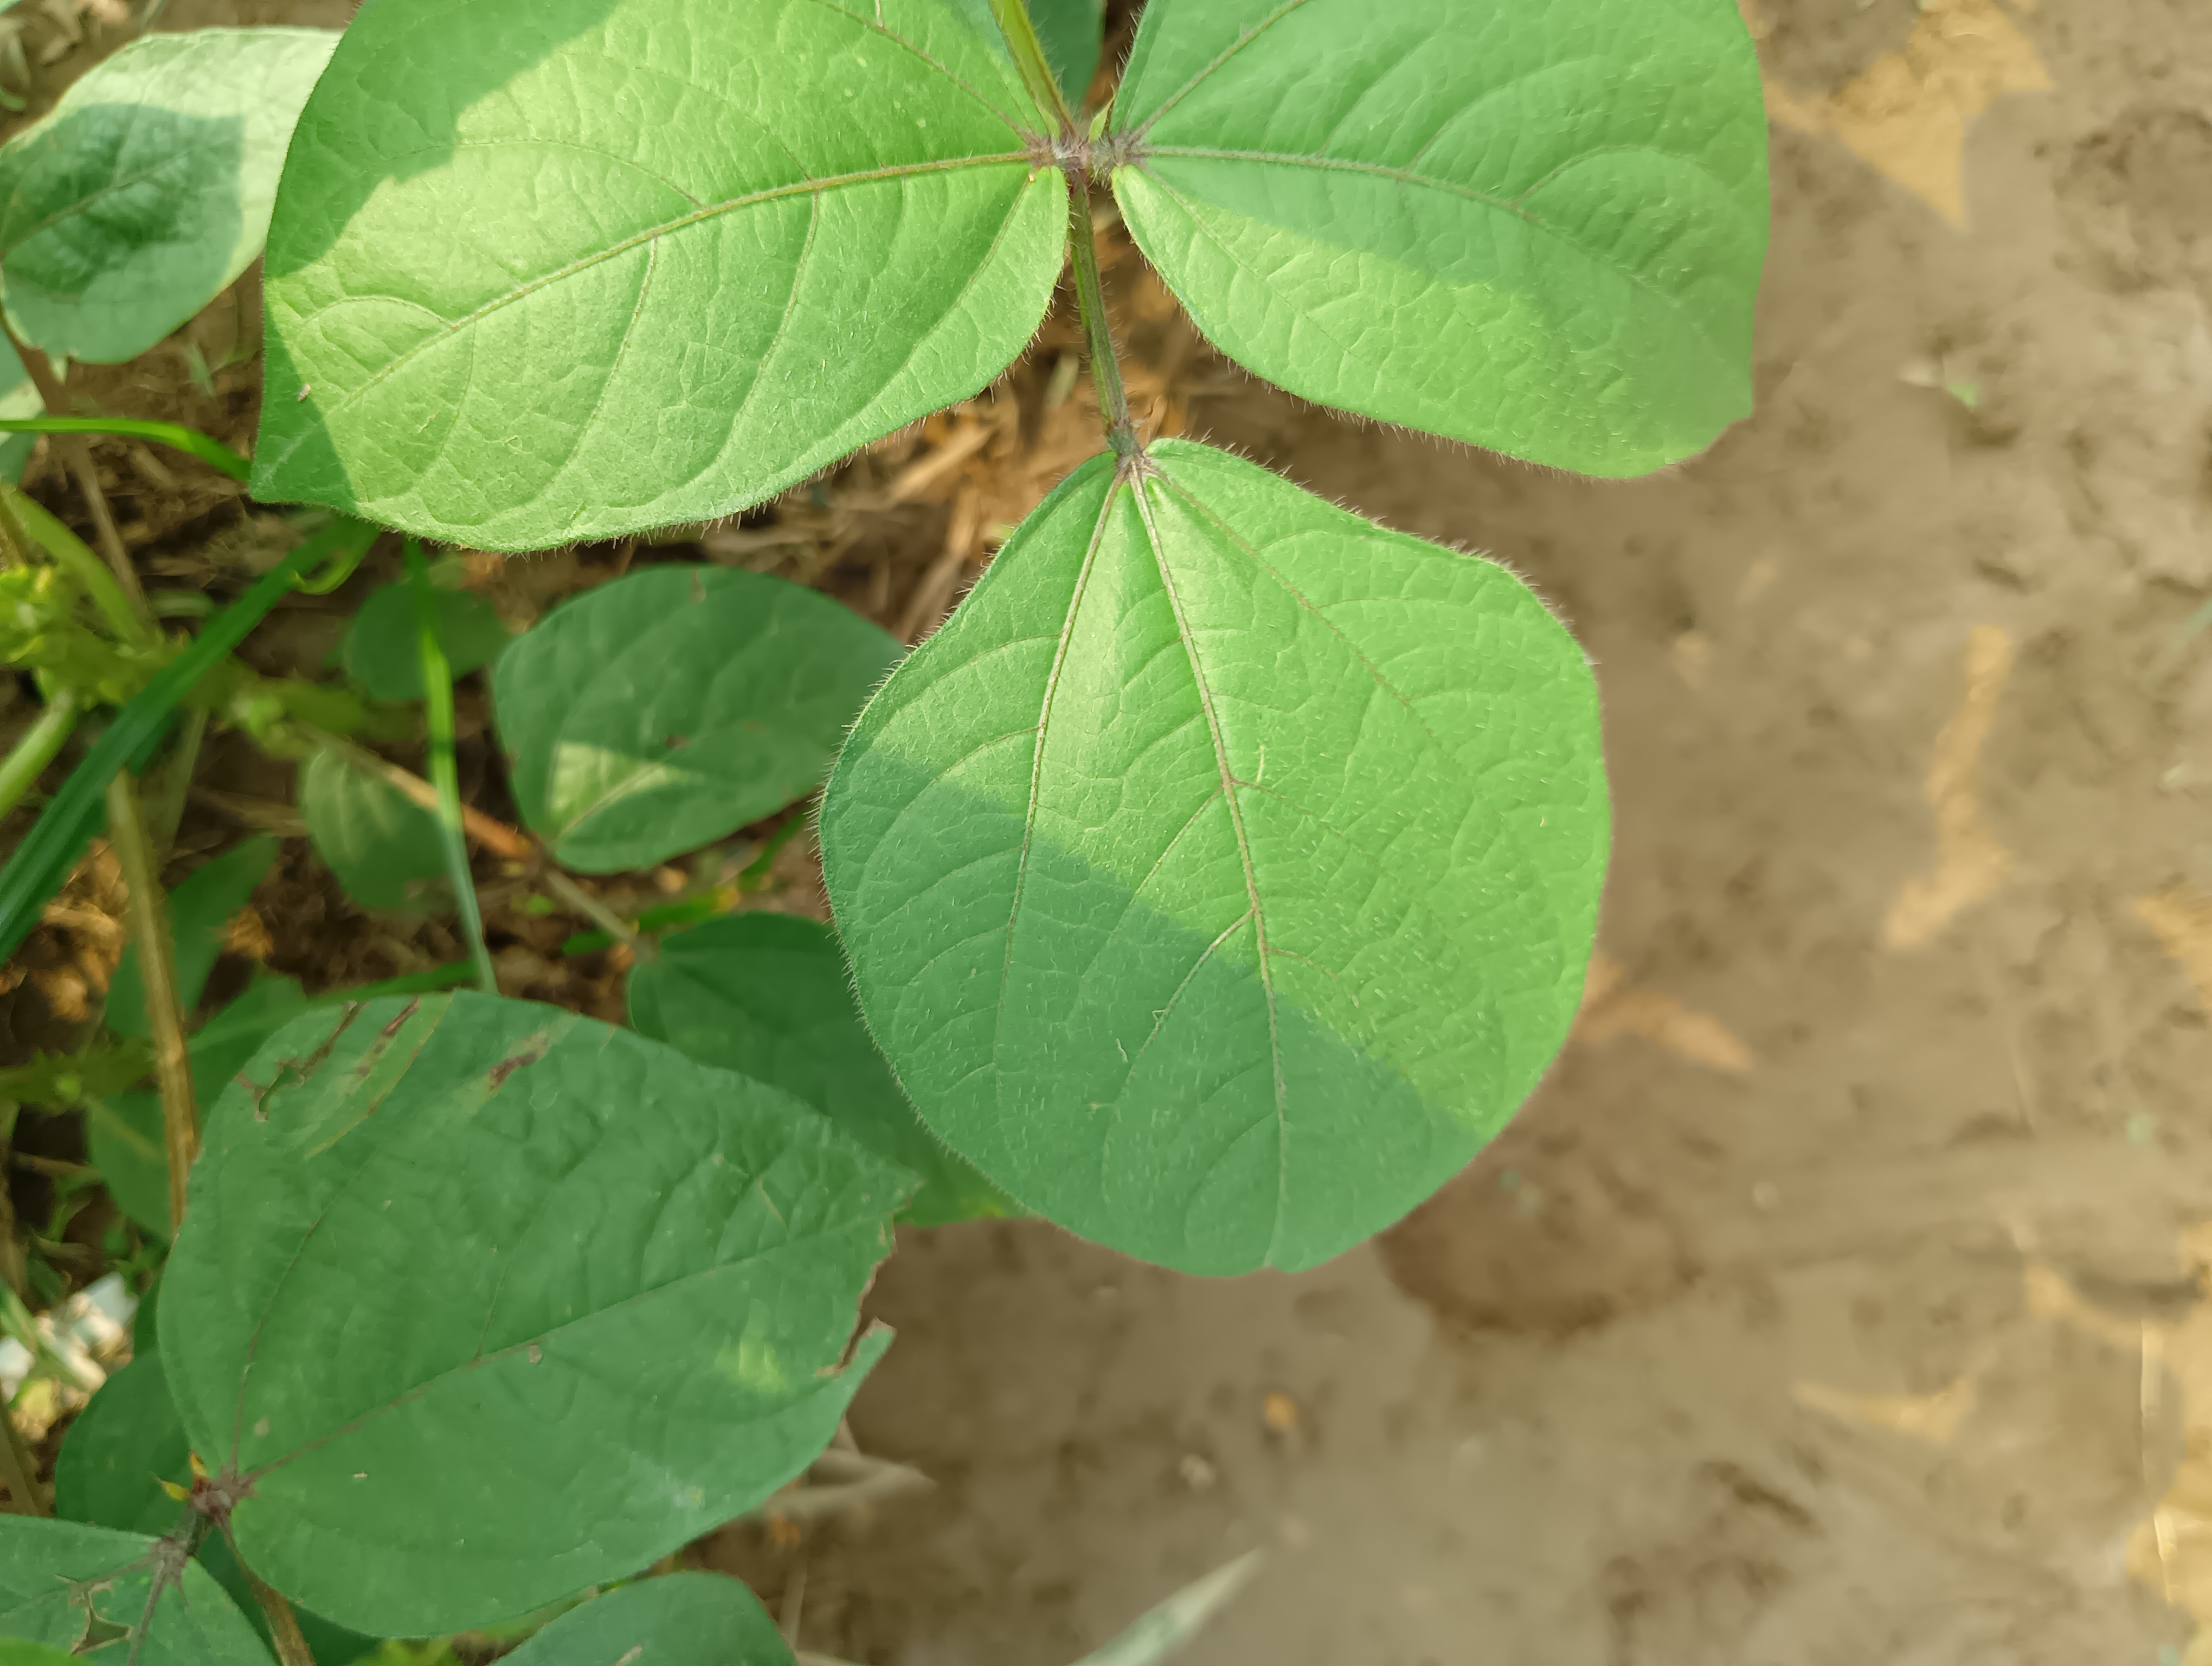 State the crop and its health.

mungbean, healthy
